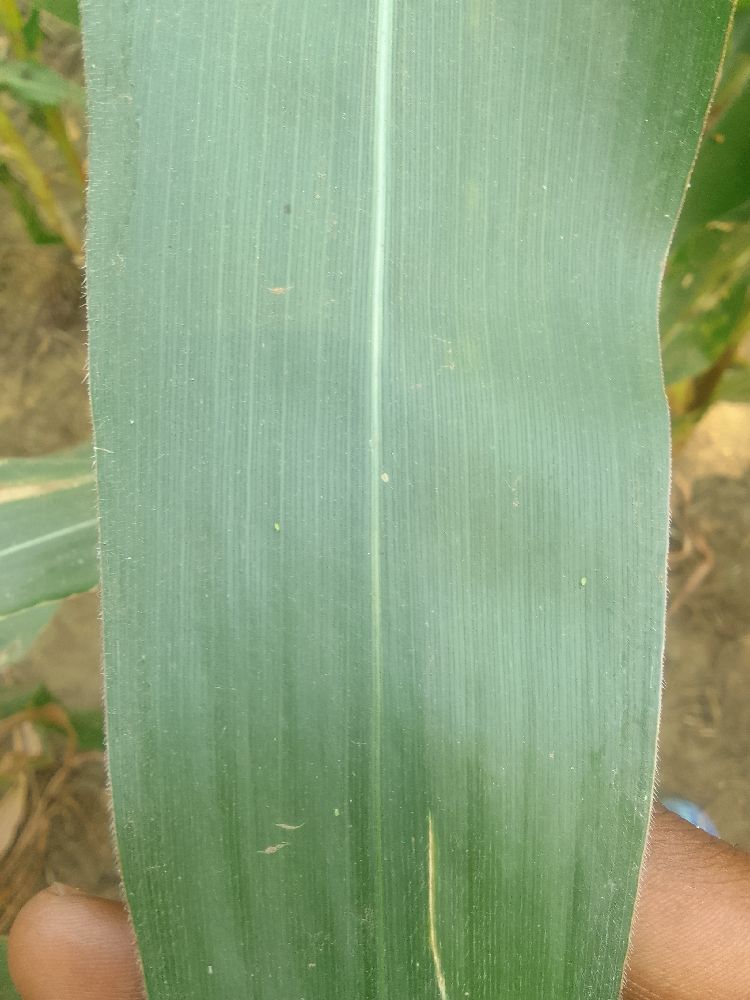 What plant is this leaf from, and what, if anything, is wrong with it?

maize, healthy
